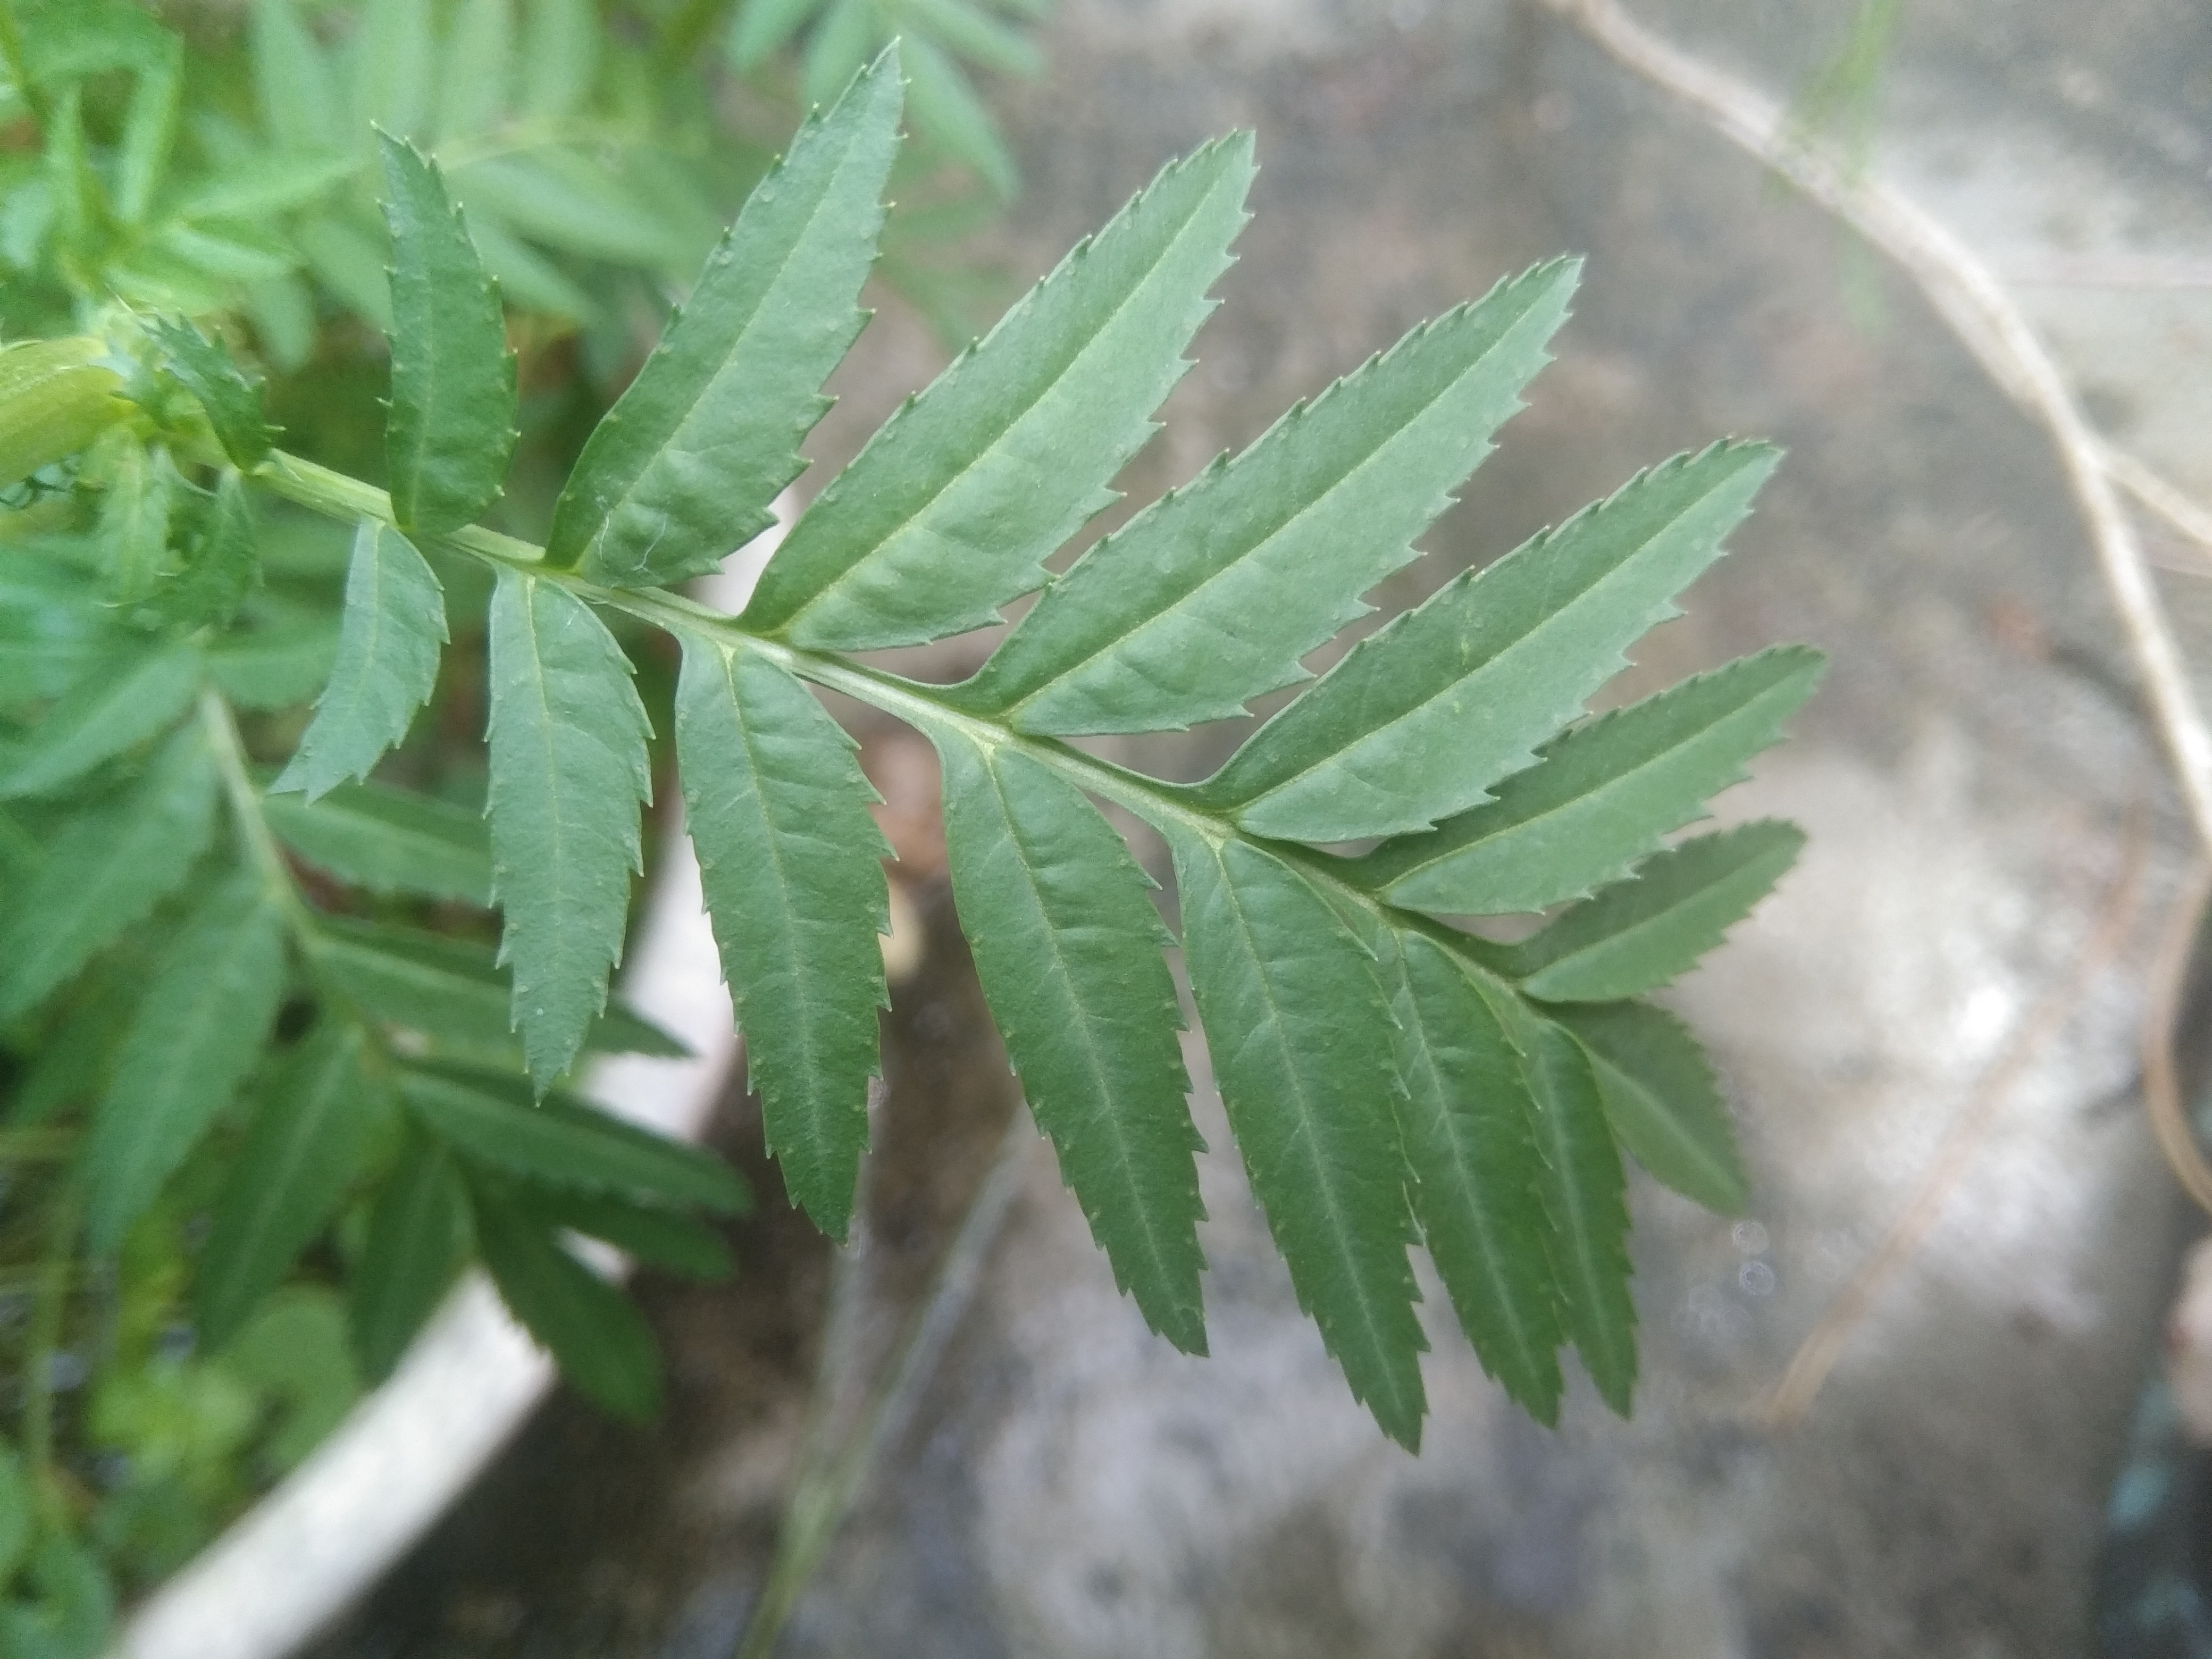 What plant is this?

marigold
